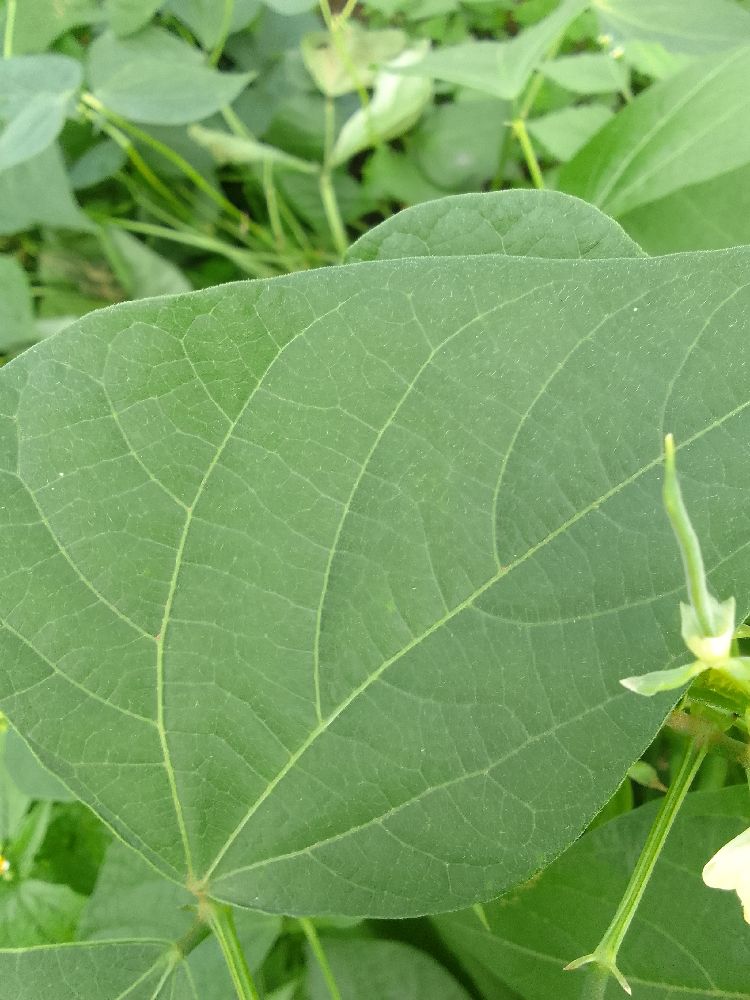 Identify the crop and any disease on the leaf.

common bean, healthy
